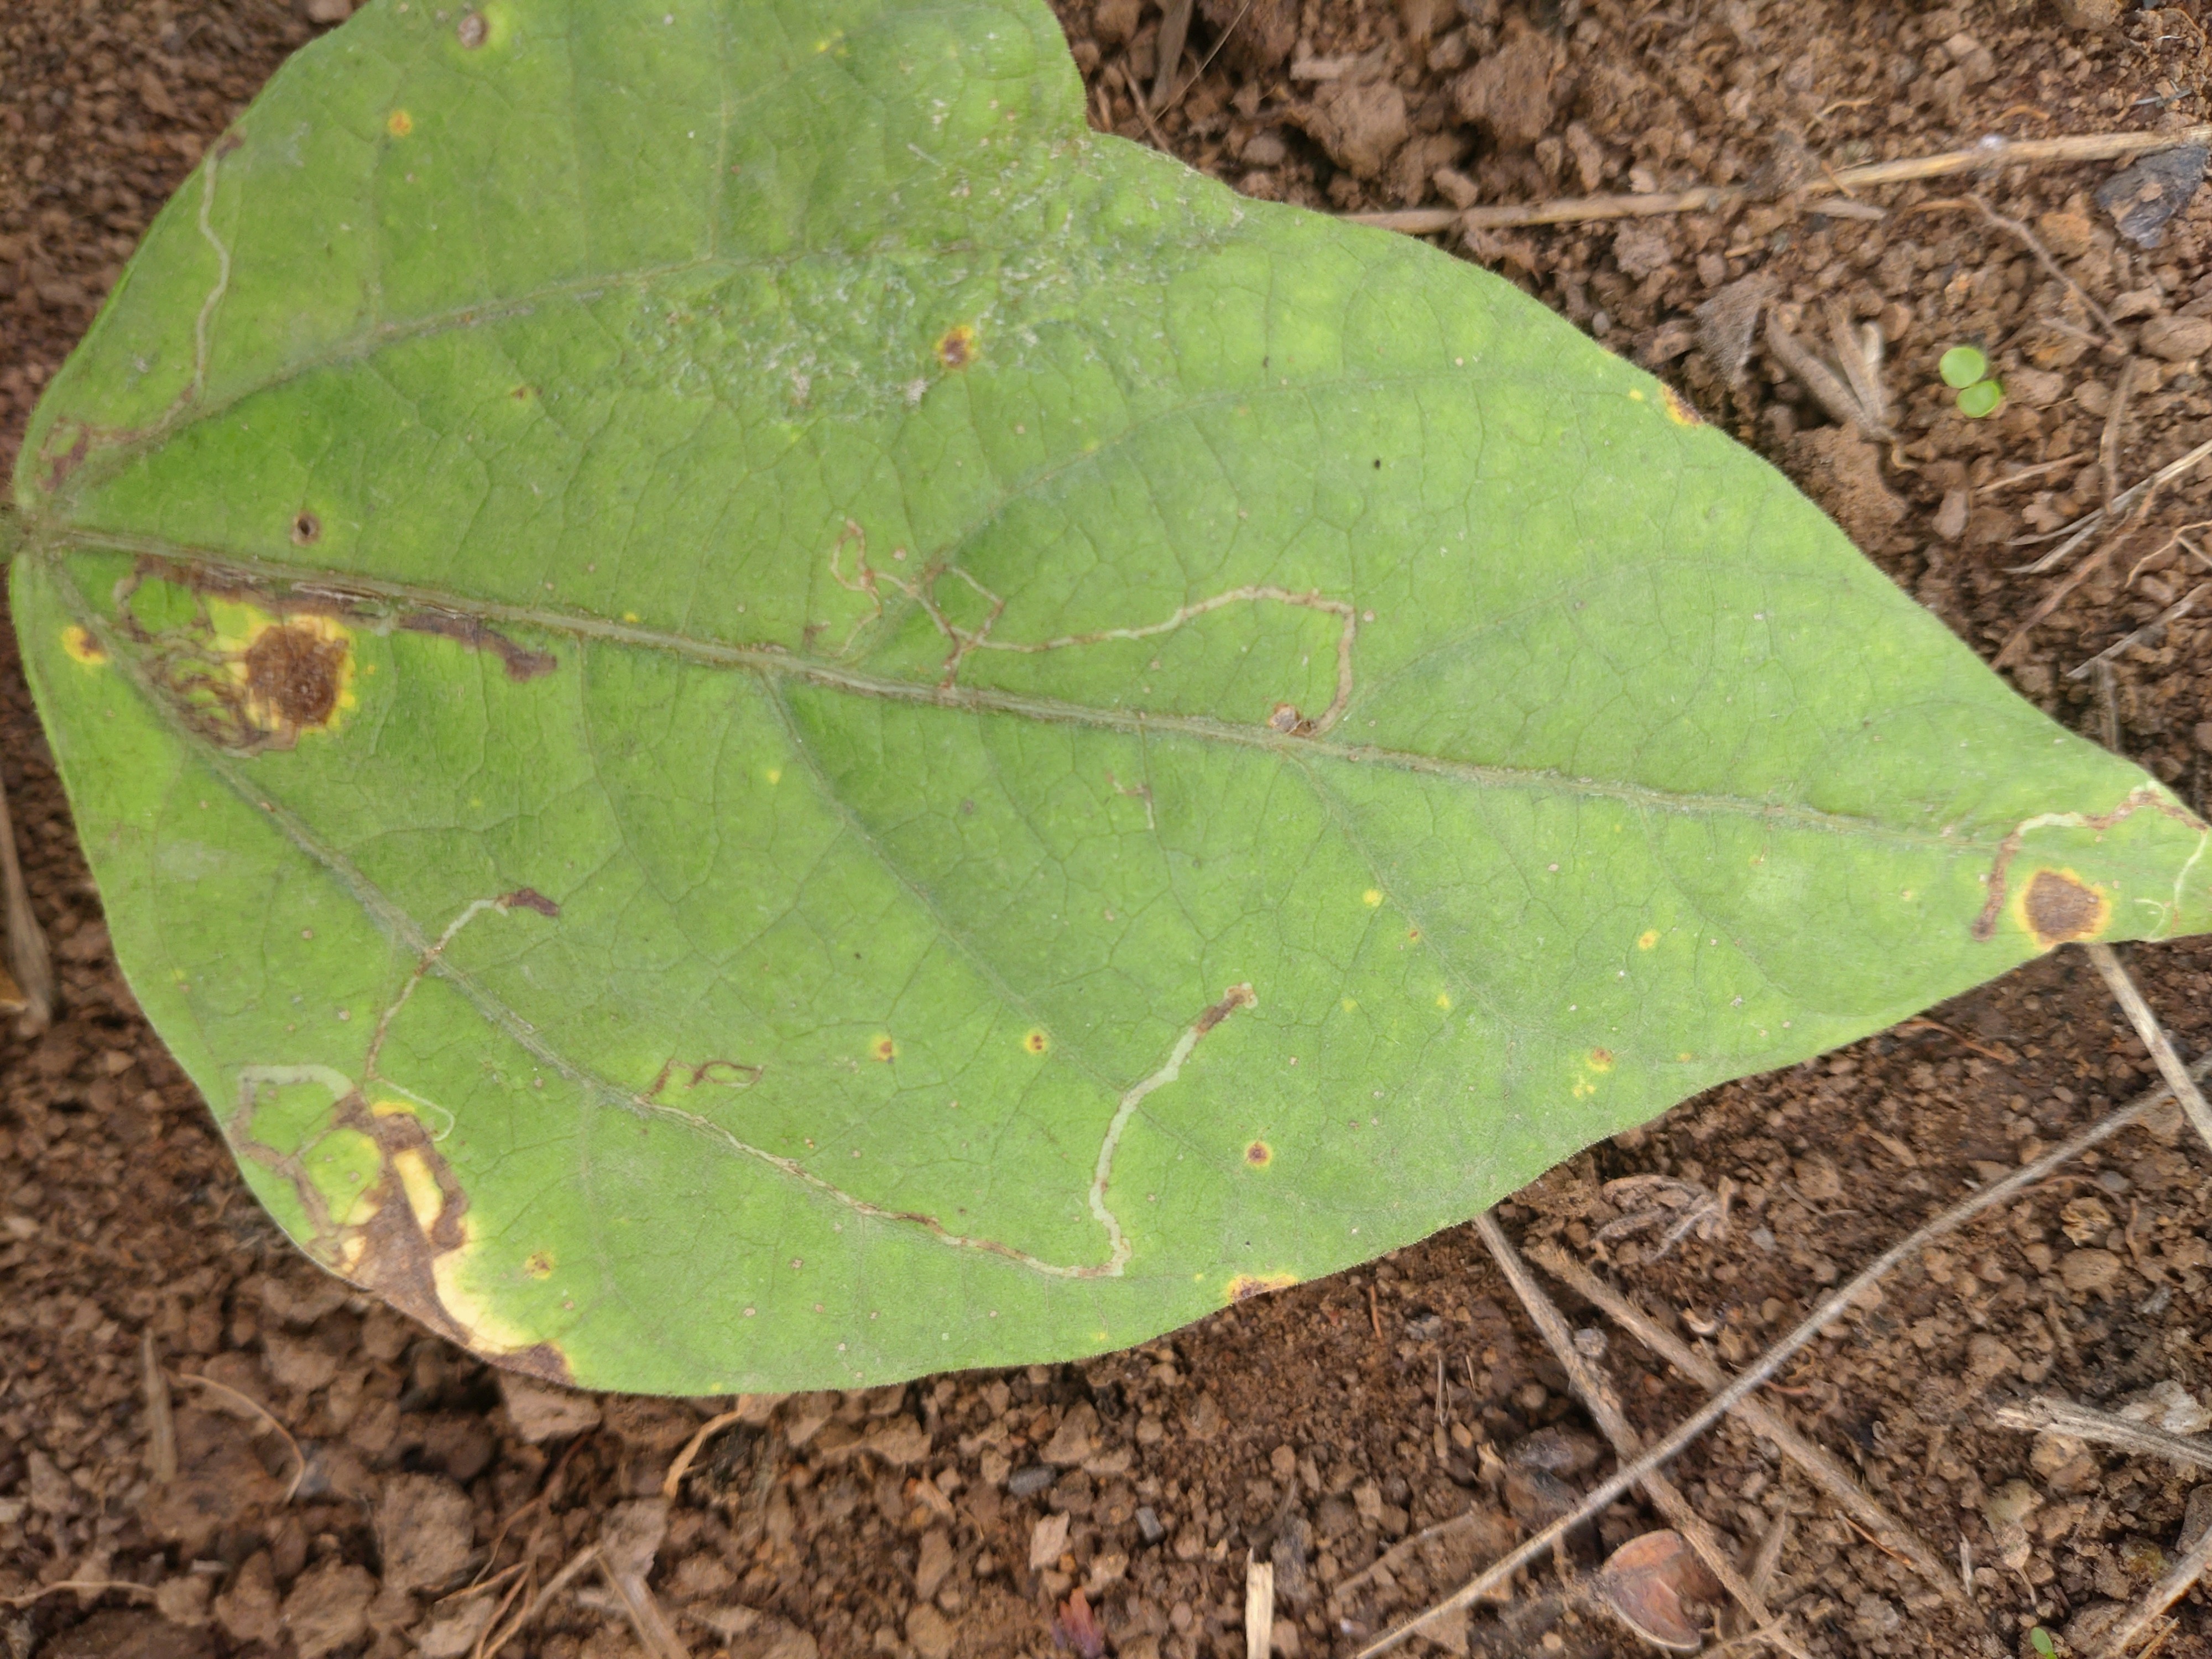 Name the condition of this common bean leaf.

rust
